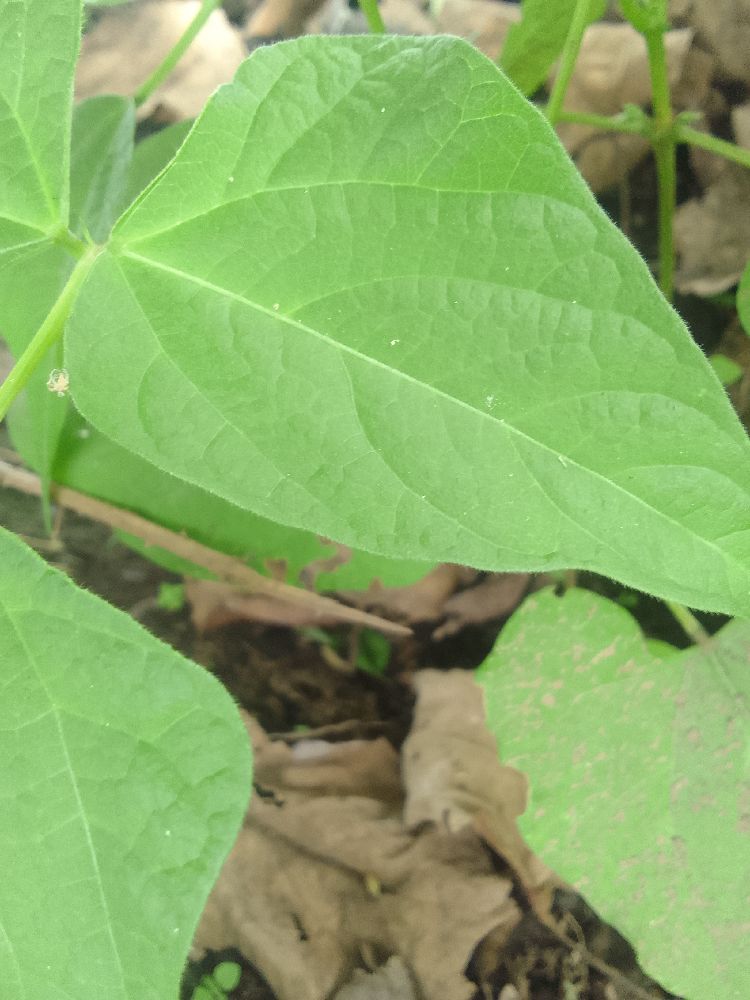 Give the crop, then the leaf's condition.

common bean, healthy
